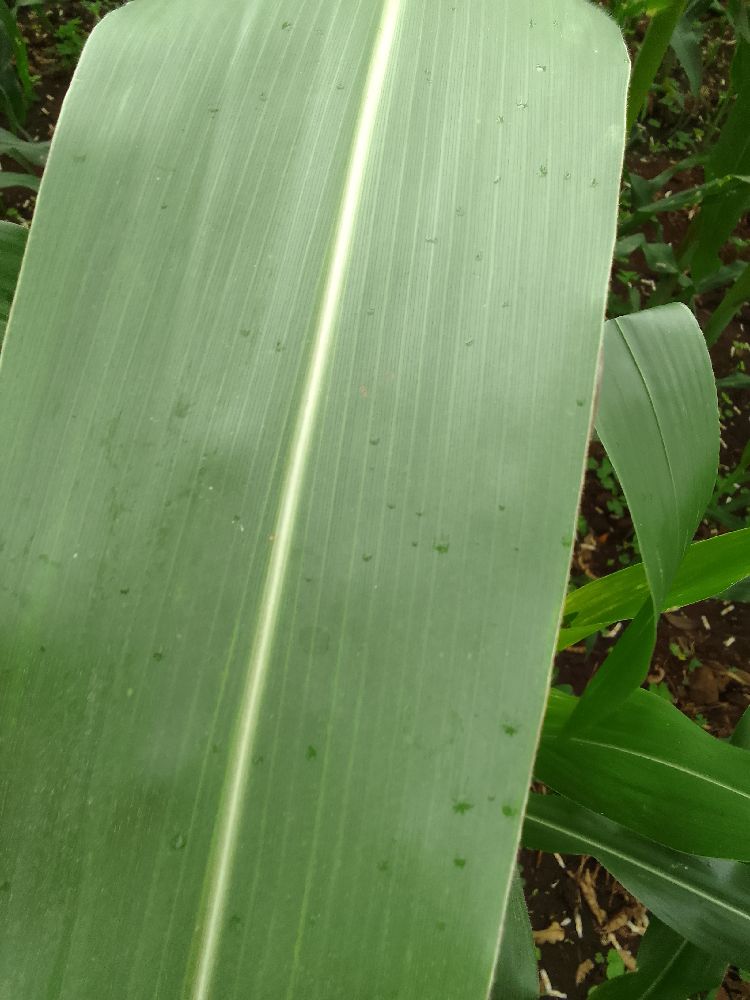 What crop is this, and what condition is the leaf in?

maize, healthy
